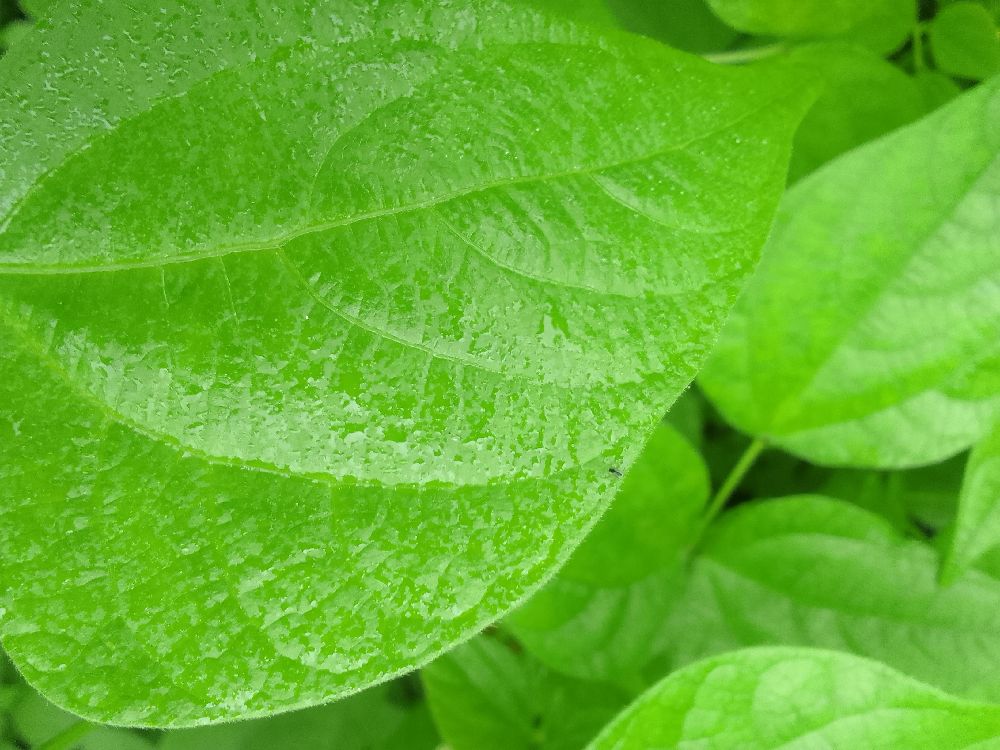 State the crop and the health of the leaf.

common bean, healthy
